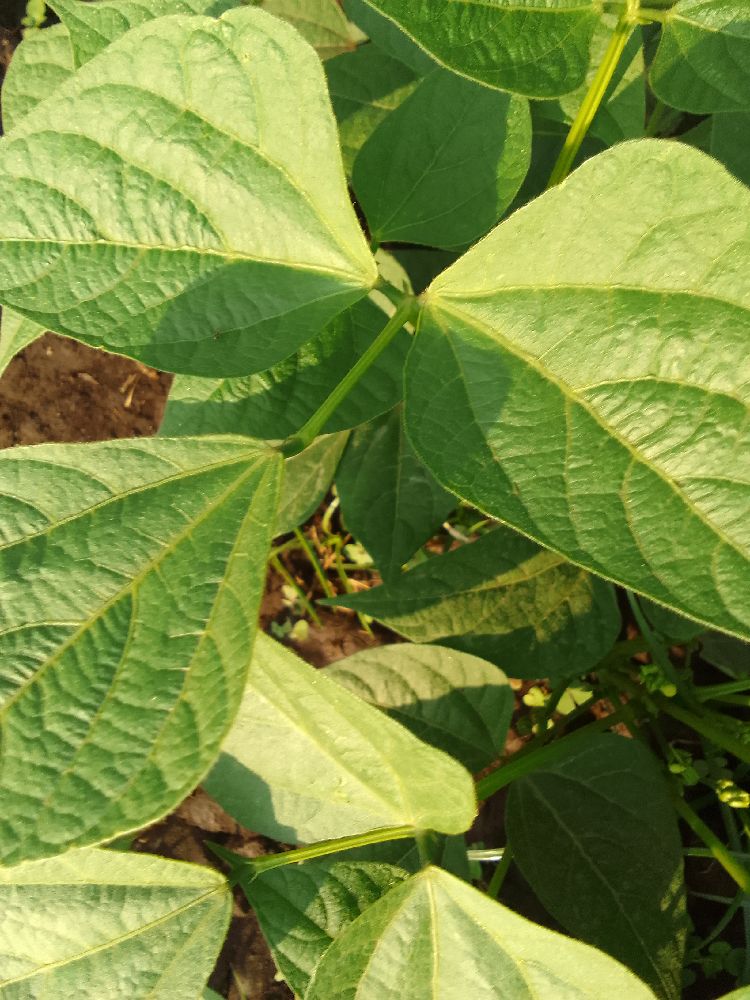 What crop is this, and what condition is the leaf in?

common bean, healthy
